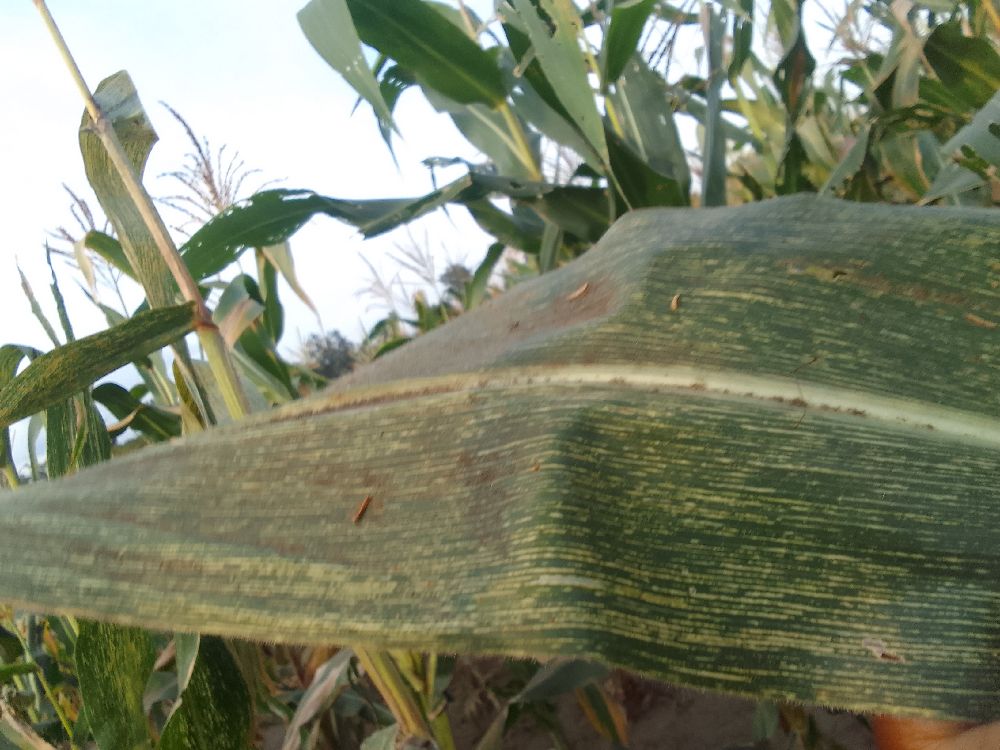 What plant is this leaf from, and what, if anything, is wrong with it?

maize, maize streak virus
